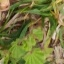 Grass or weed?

grass
